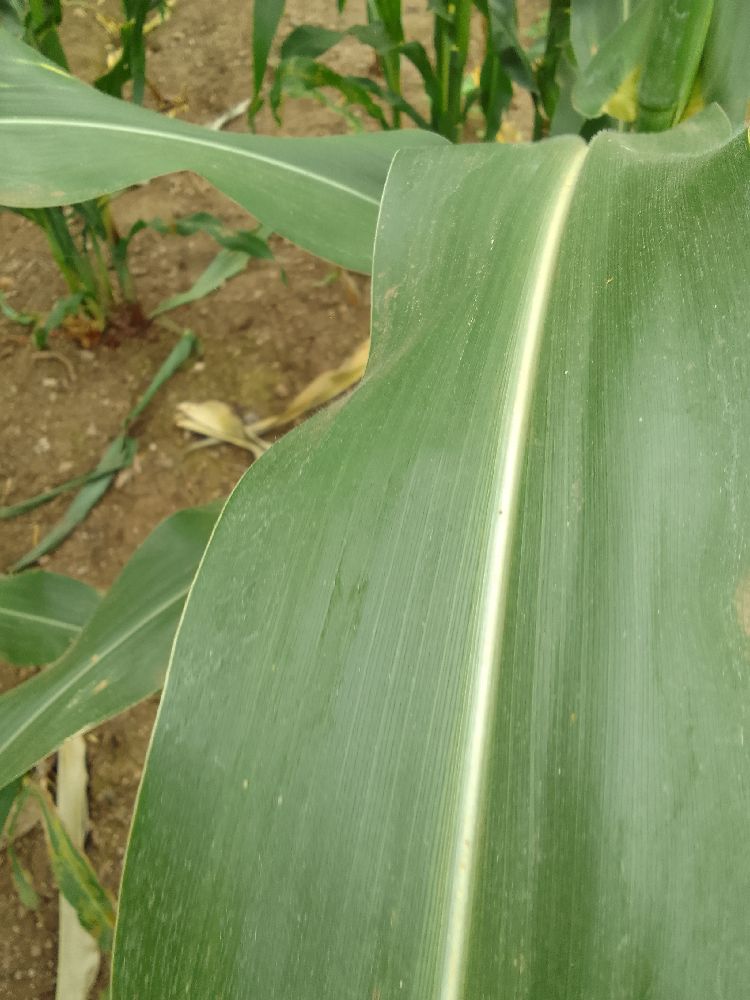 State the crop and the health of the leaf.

maize, healthy
